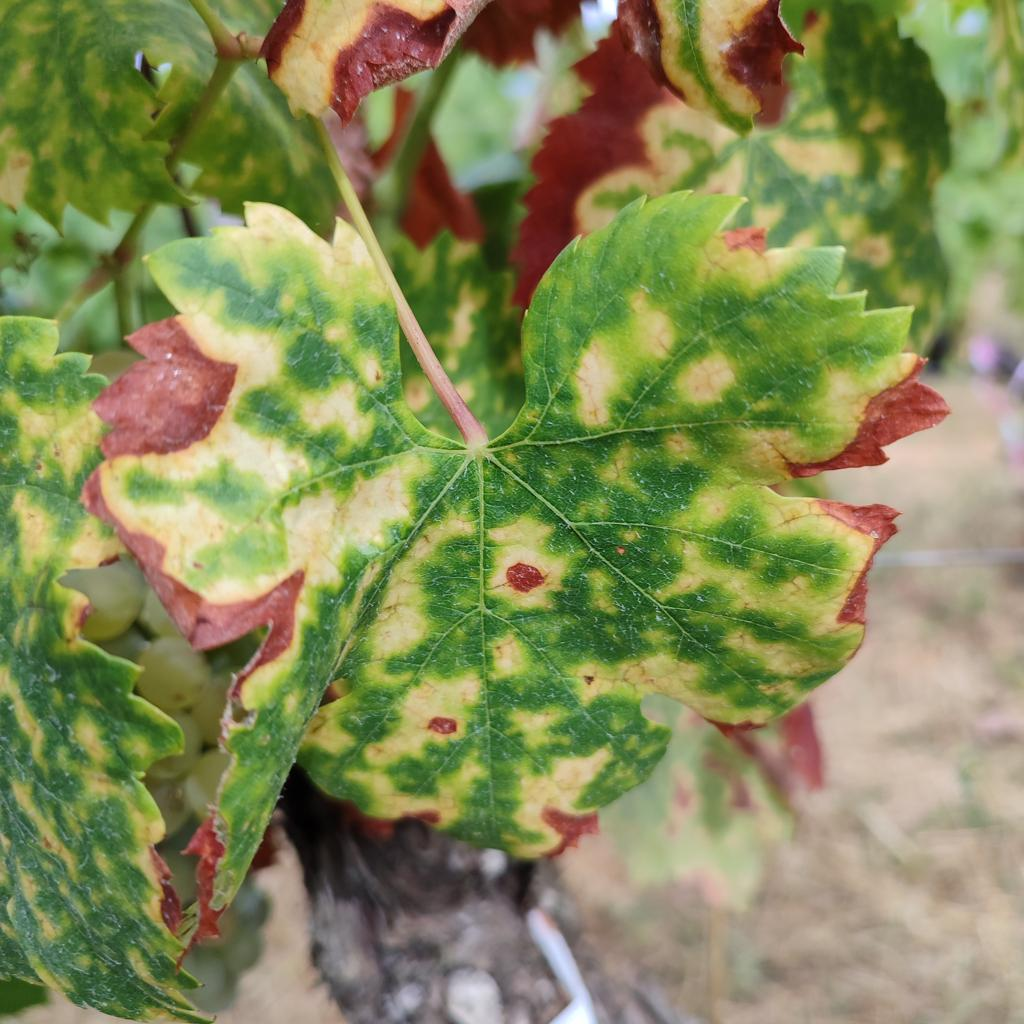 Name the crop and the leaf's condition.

grapevine, esca complex
